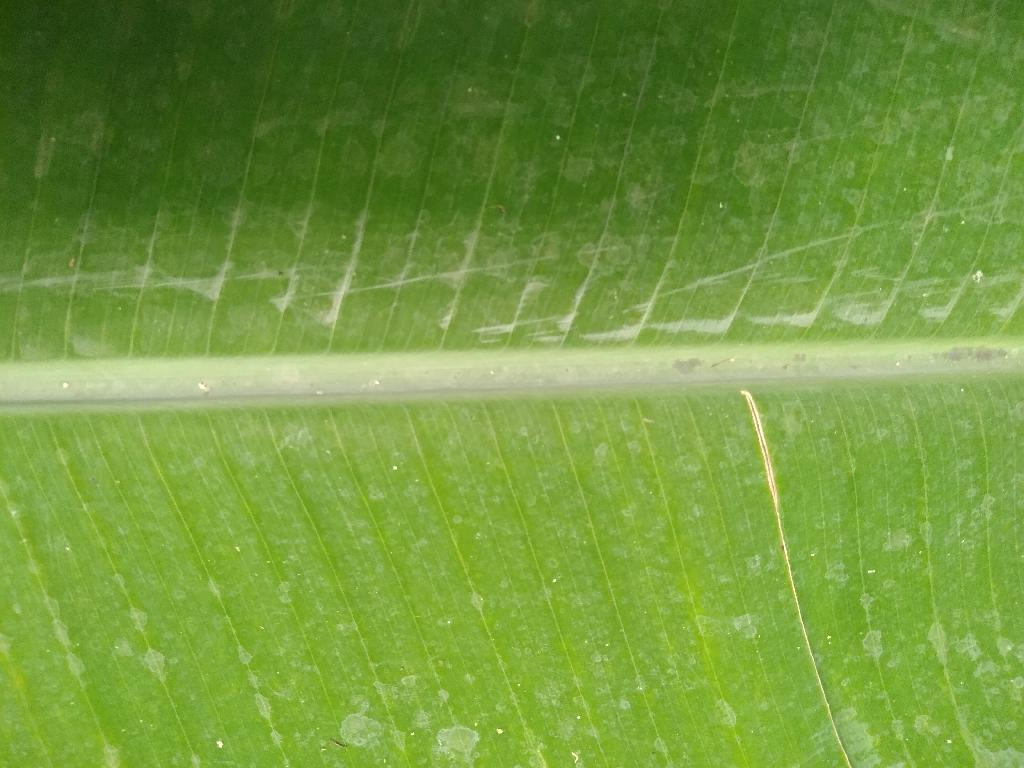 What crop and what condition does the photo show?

banana, healthy
